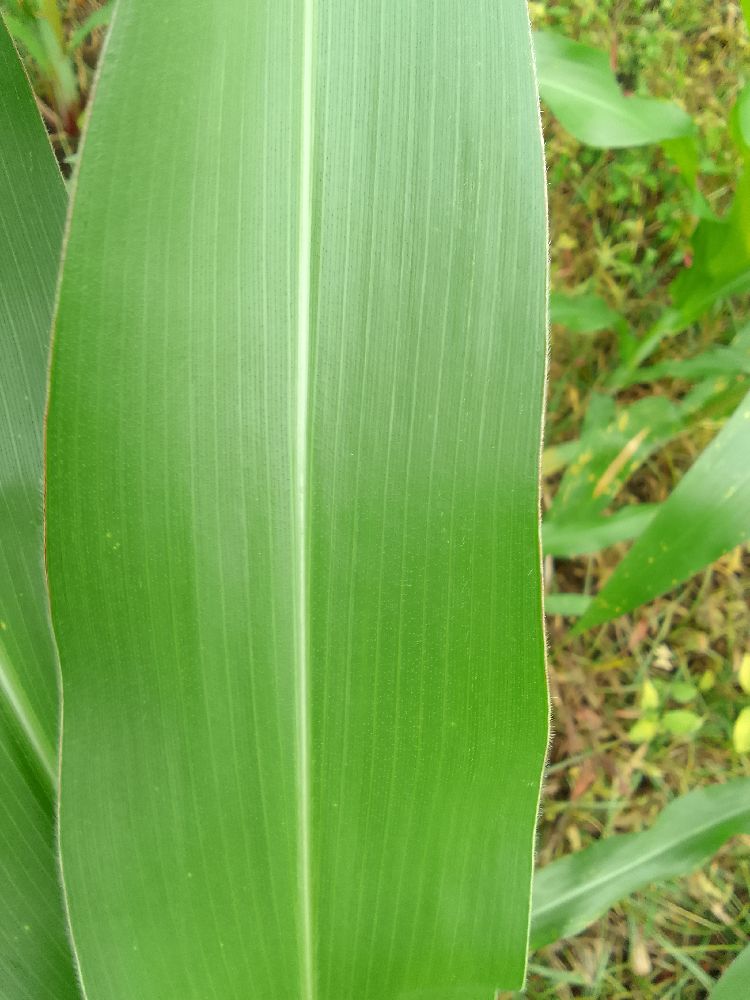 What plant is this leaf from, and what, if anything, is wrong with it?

maize, healthy
